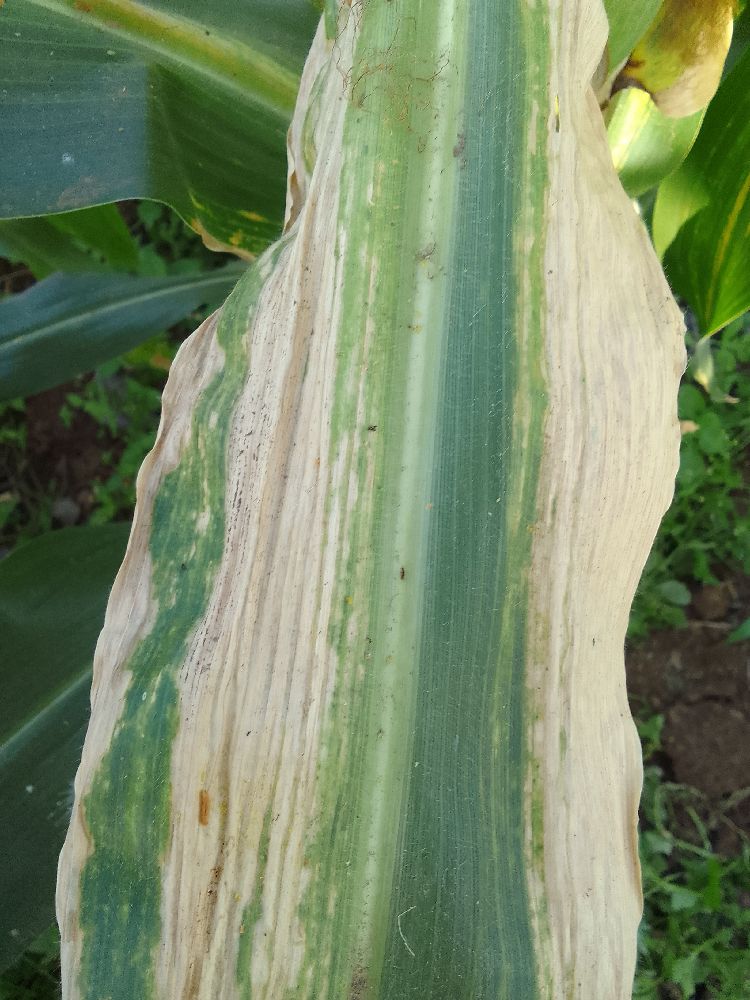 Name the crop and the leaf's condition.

maize, maize lethal necrosis
